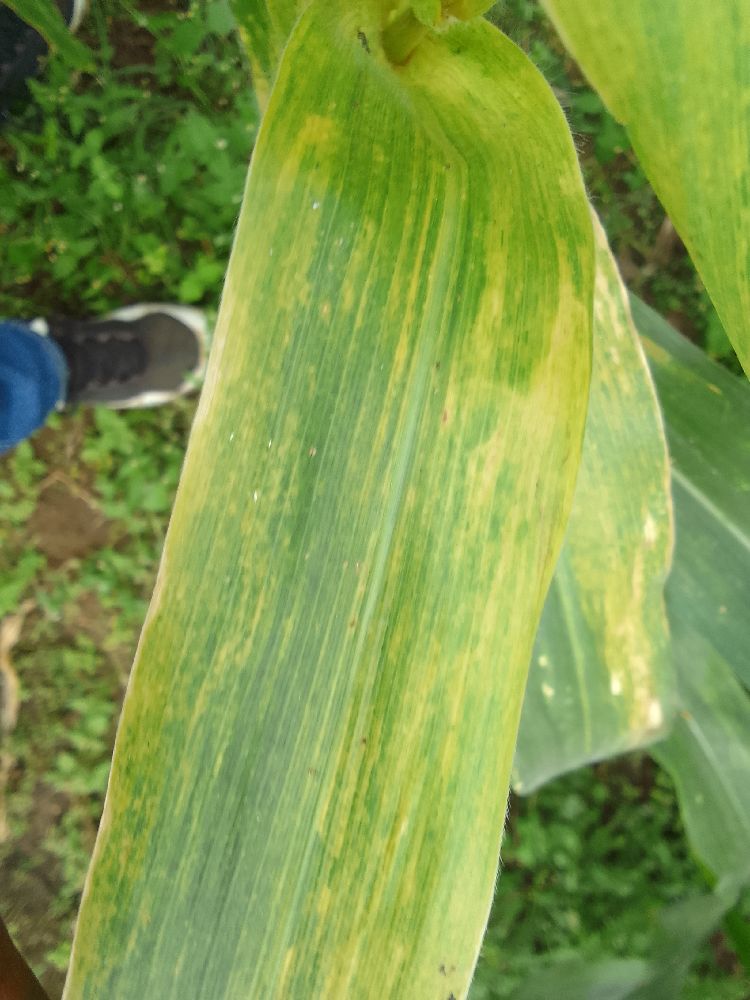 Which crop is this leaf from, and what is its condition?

maize, maize lethal necrosis
